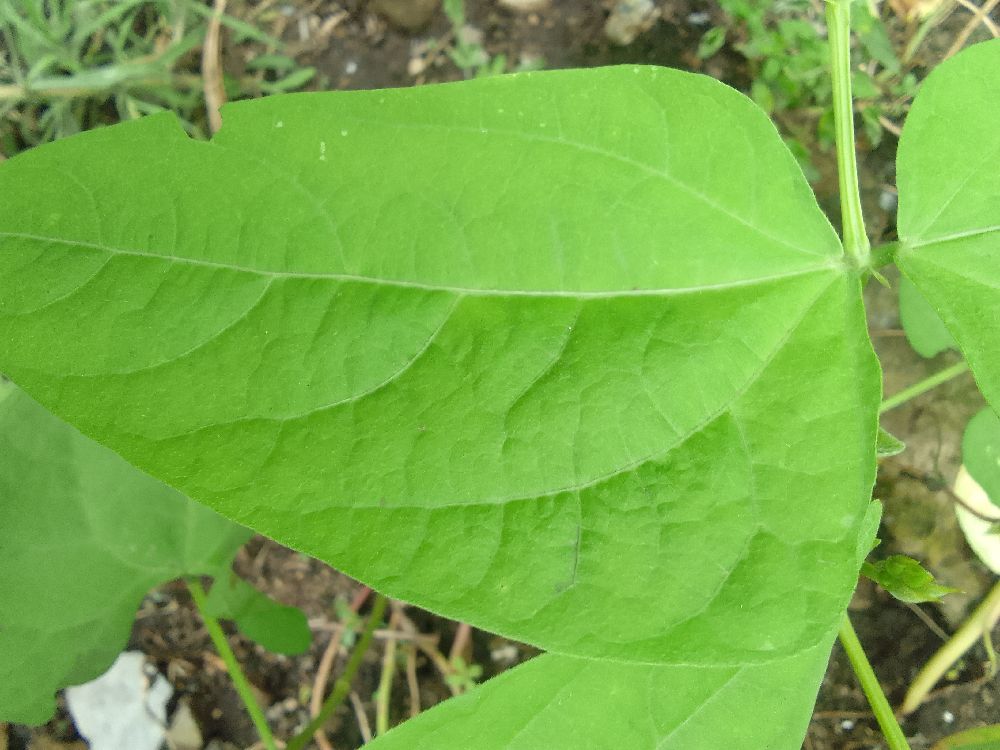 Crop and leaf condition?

common bean, healthy
